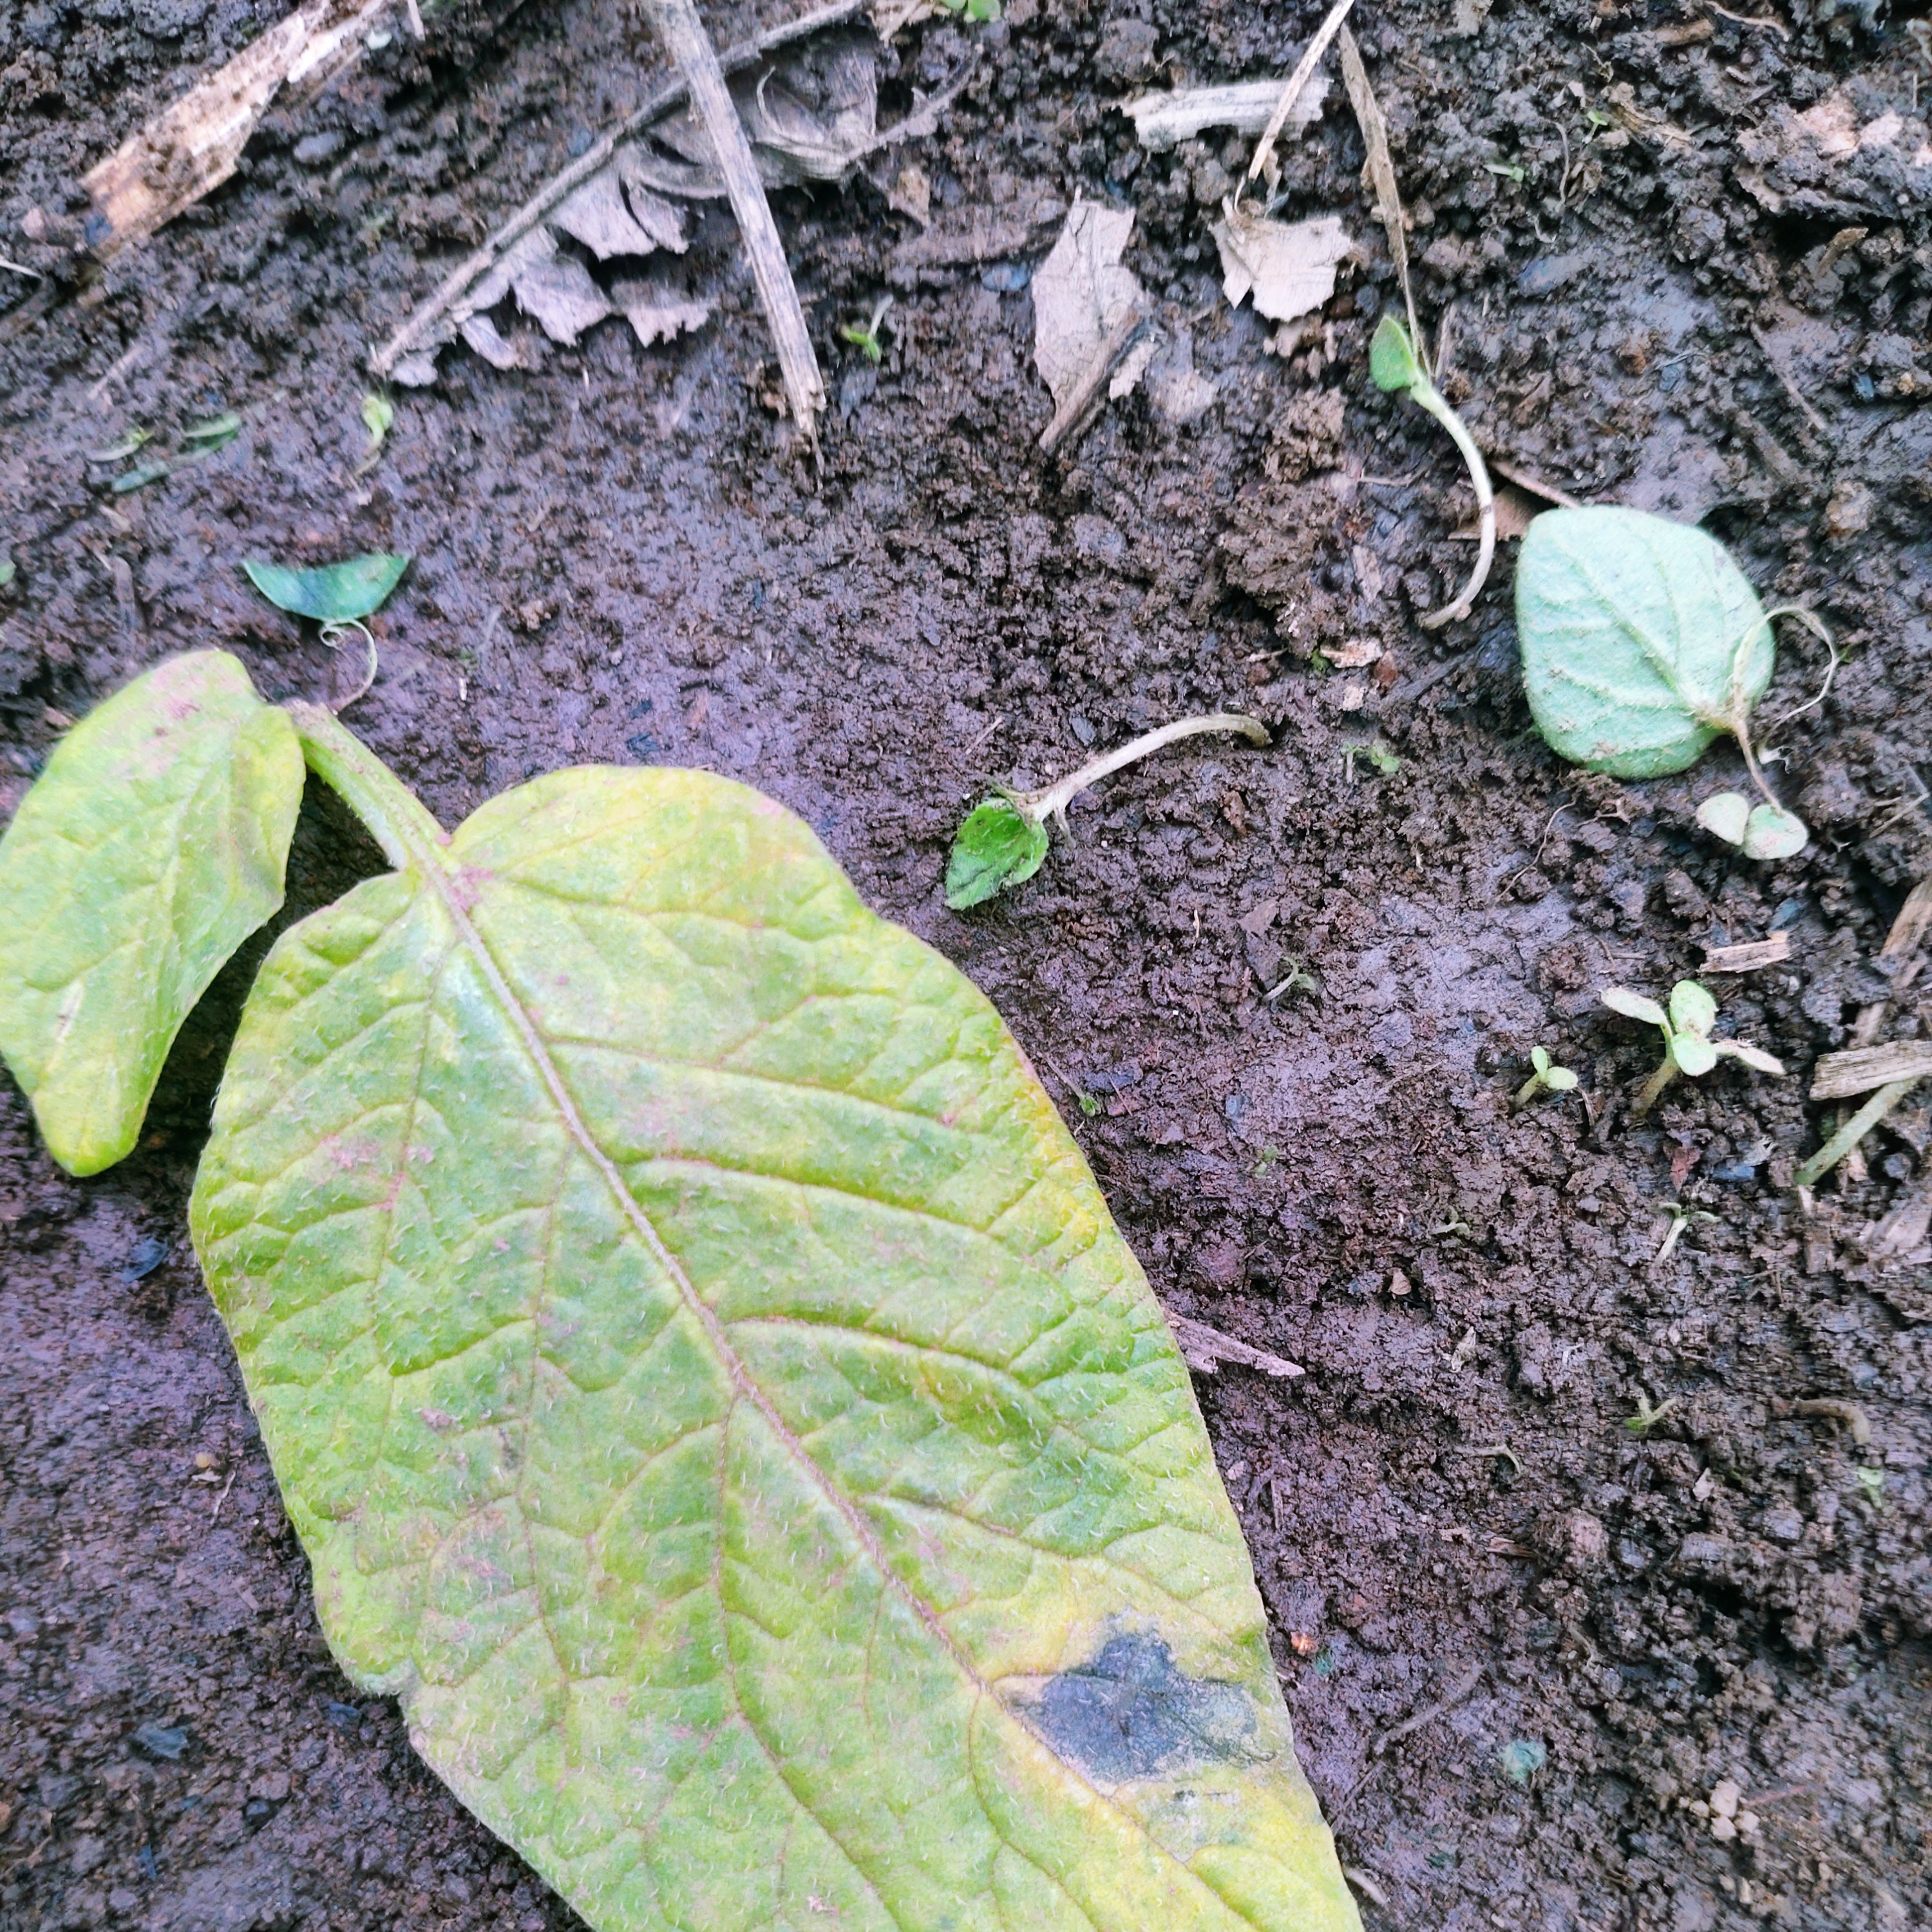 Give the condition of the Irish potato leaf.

late blight
